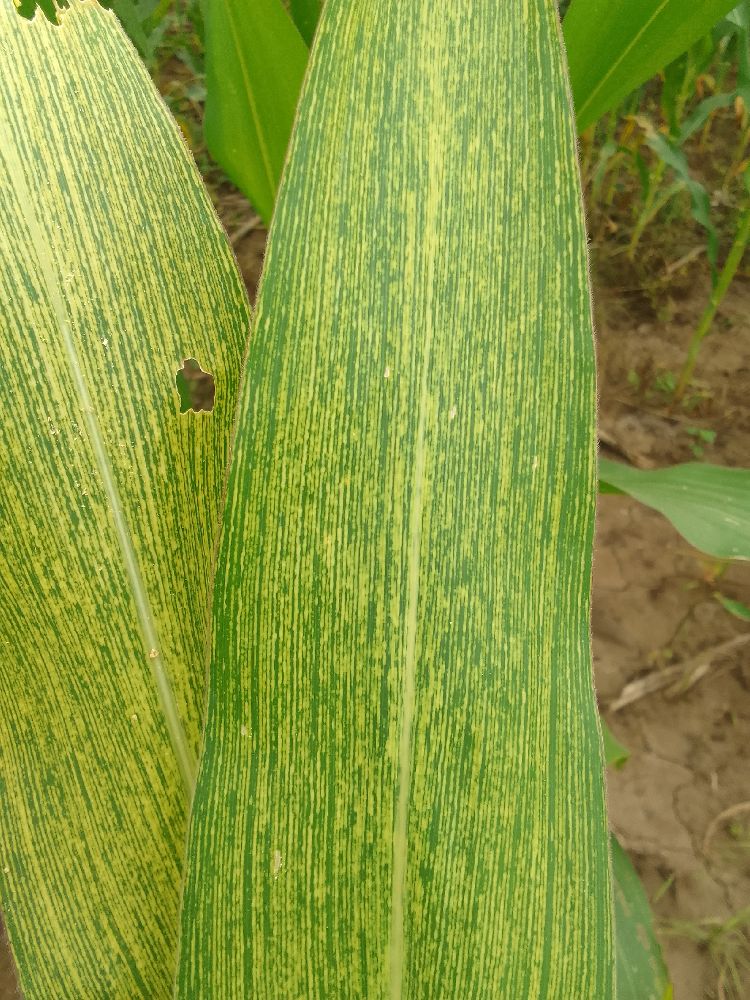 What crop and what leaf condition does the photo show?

maize, maize streak virus
